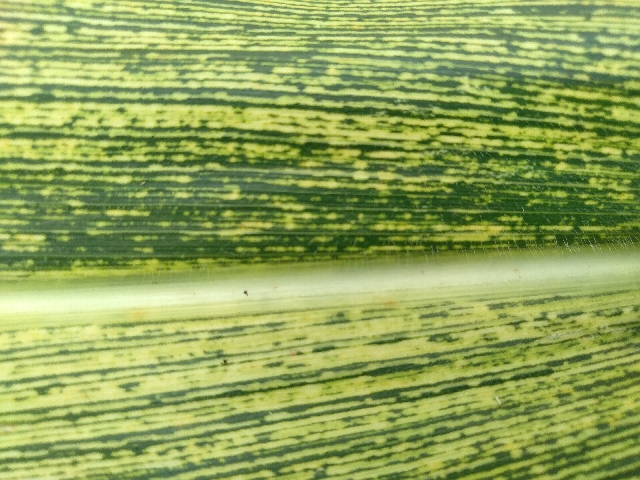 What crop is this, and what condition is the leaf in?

maize, maize streak virus
